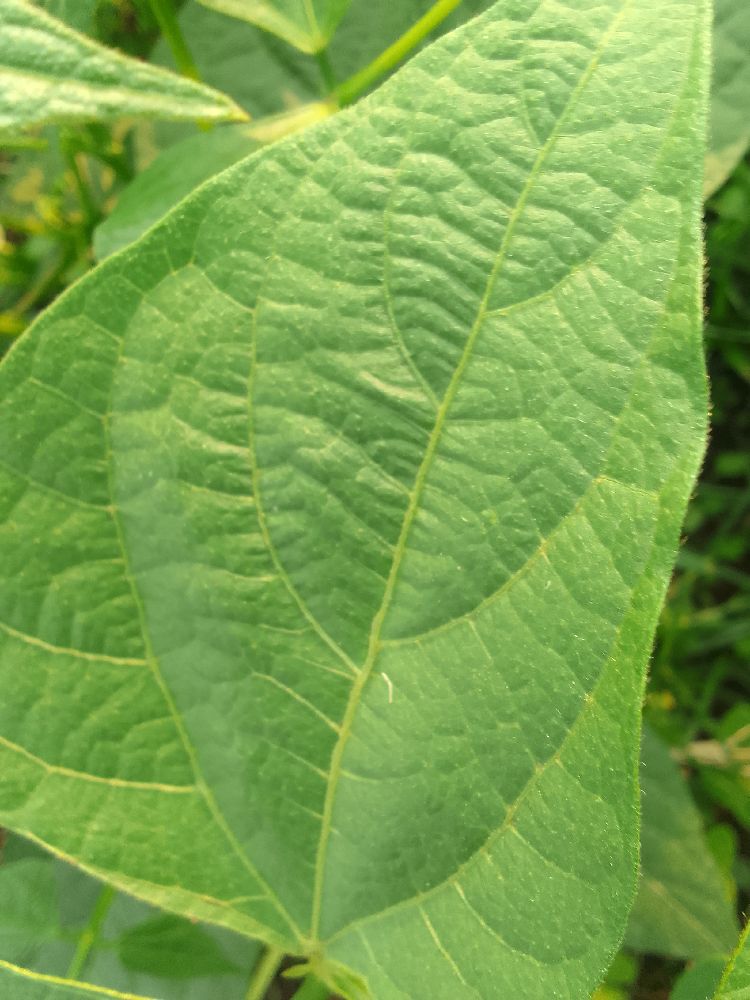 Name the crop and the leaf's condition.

common bean, healthy
